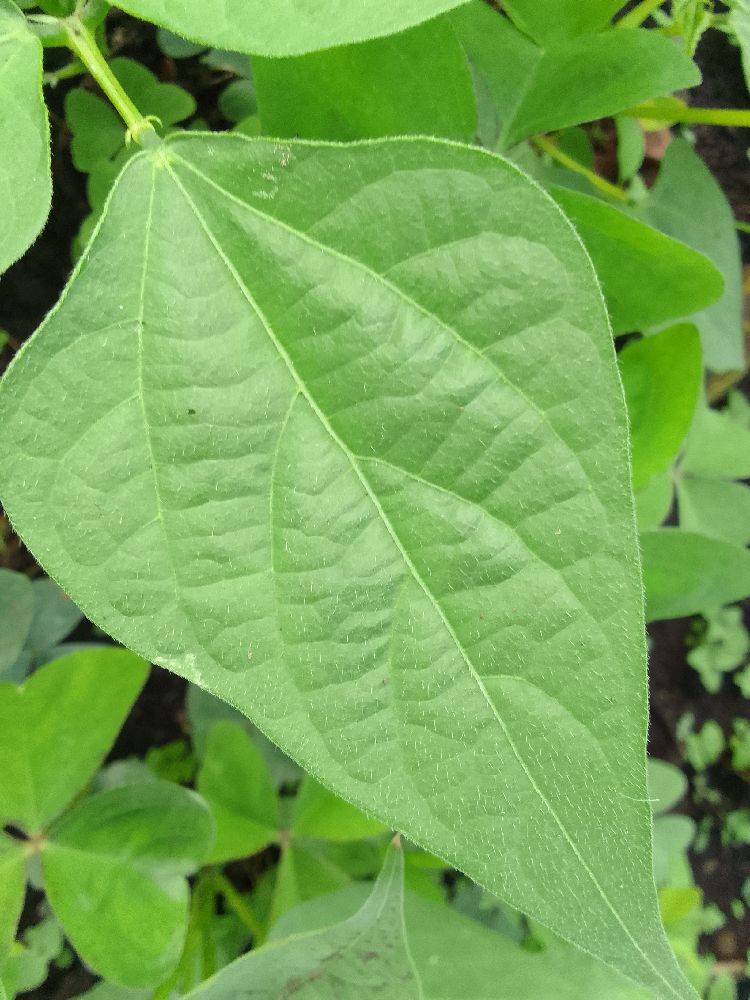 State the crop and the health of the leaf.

common bean, healthy
